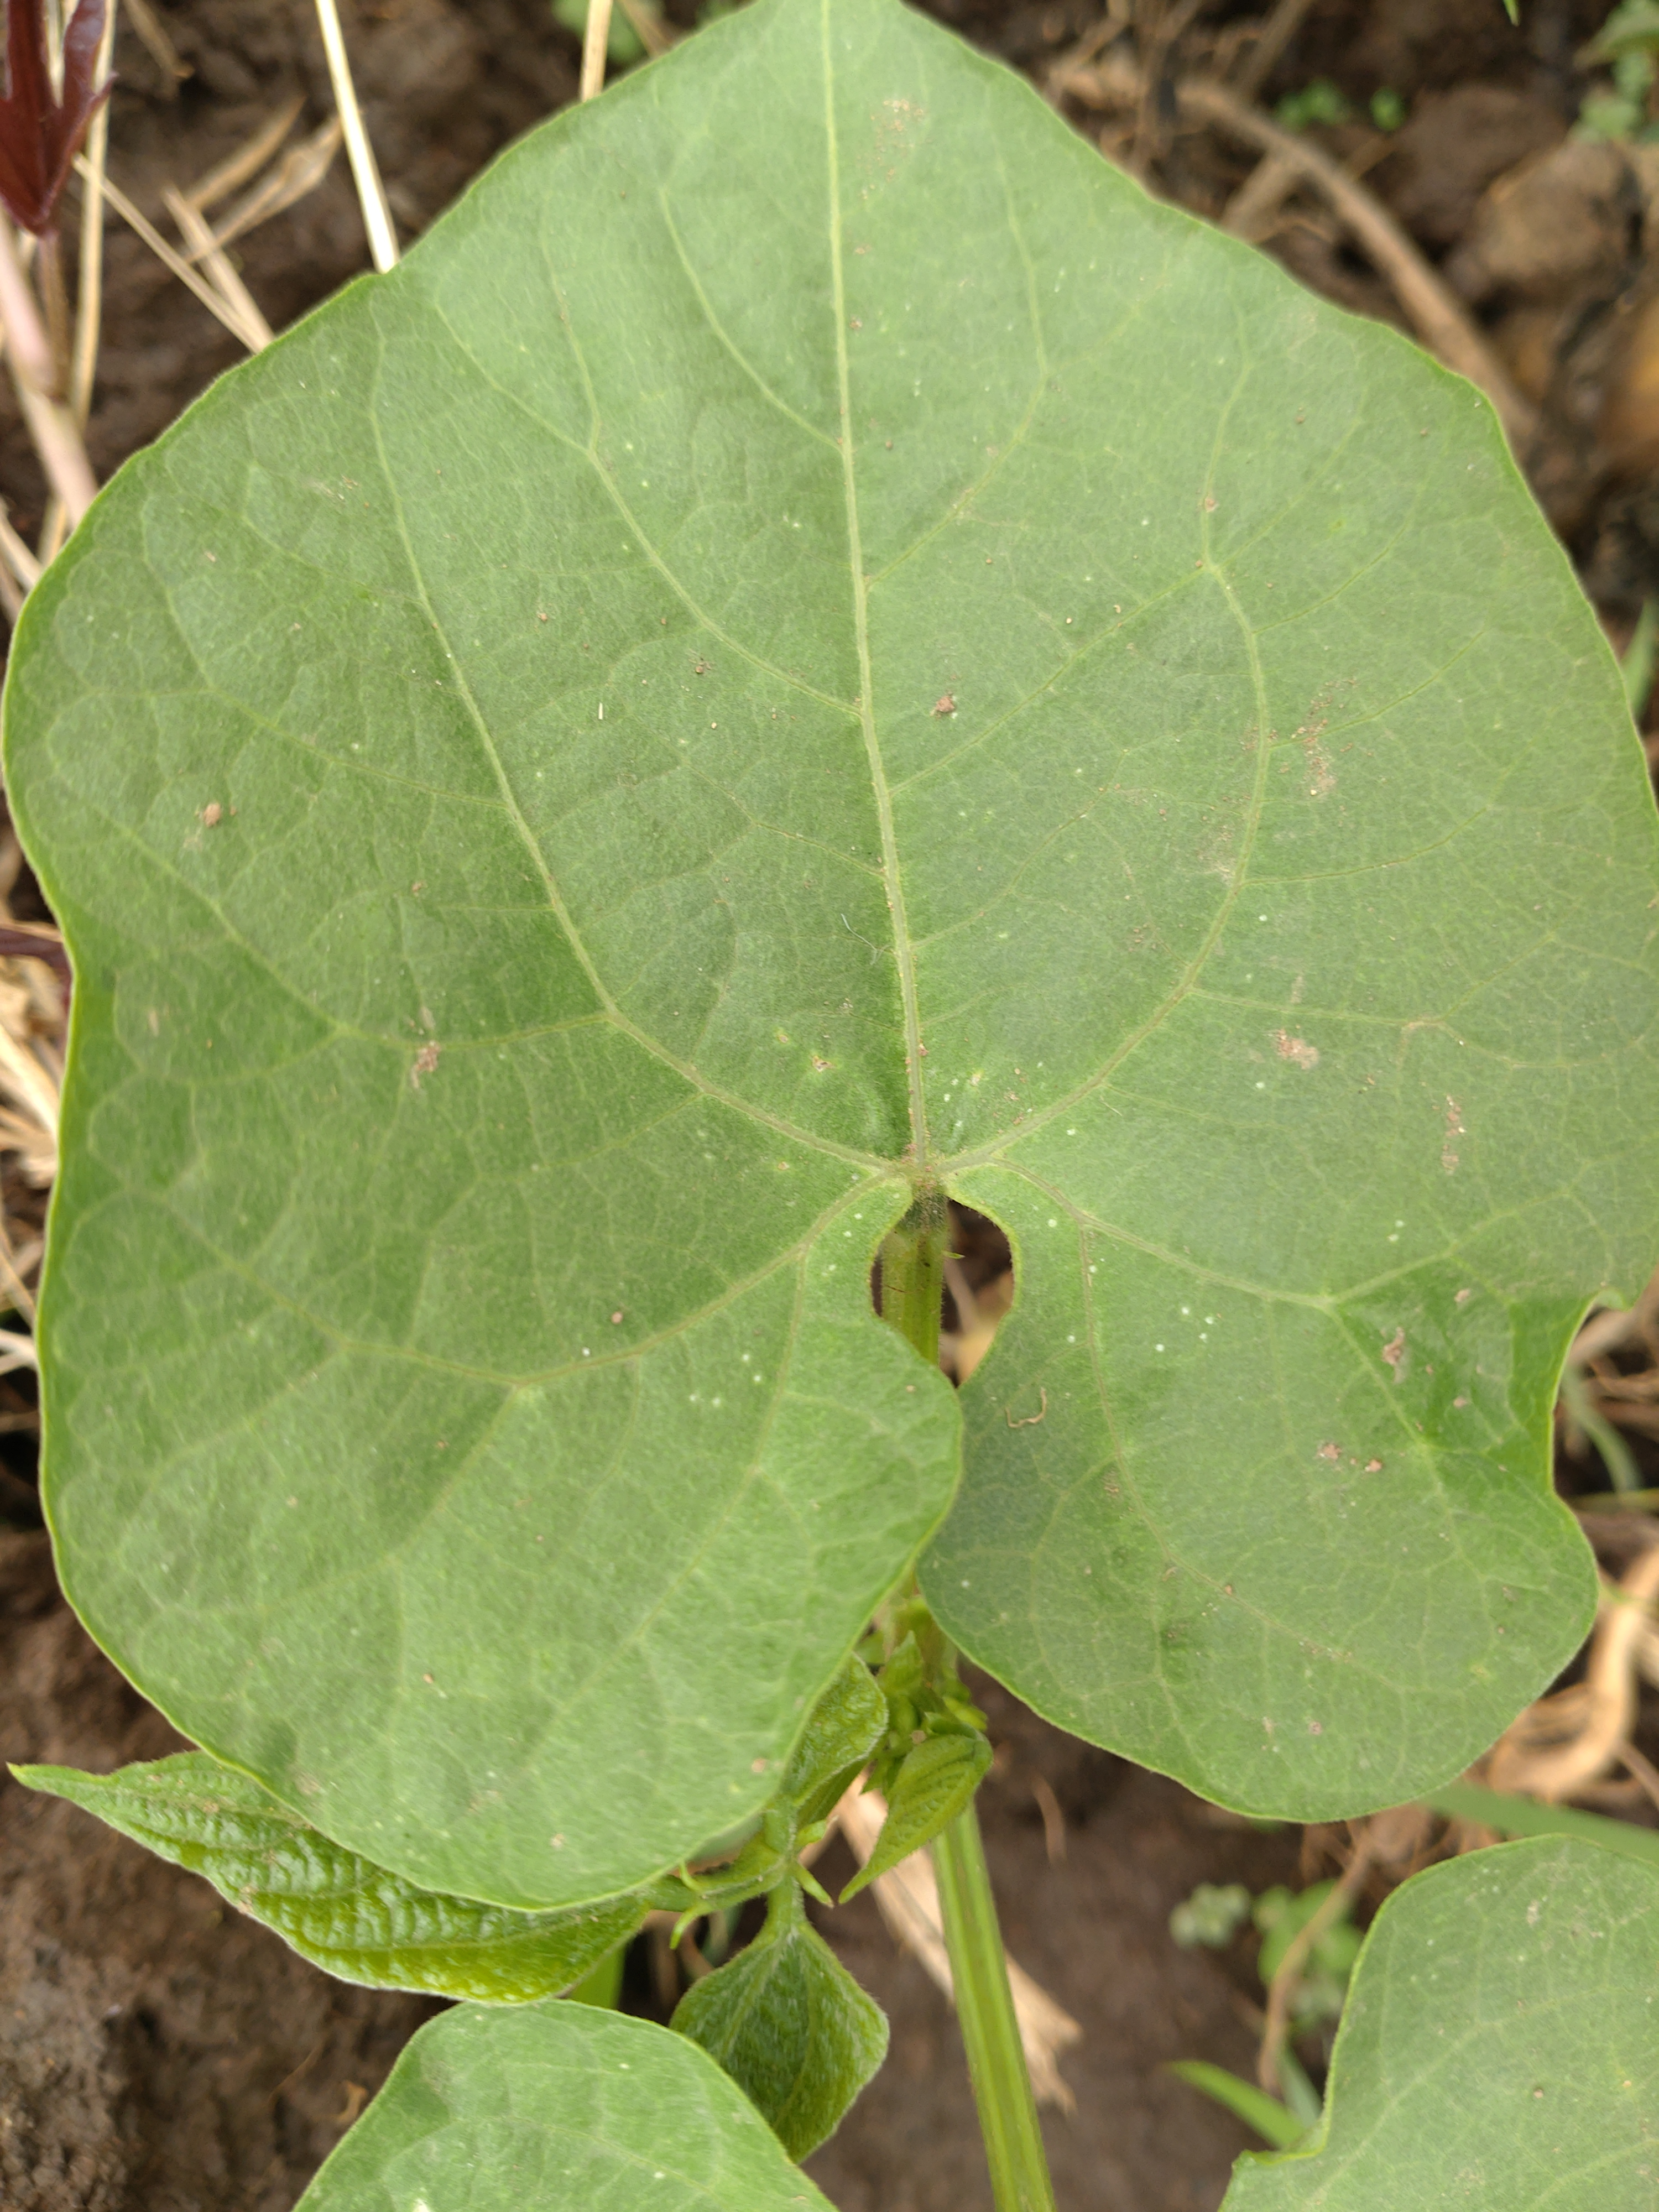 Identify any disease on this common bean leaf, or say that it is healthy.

healthy
